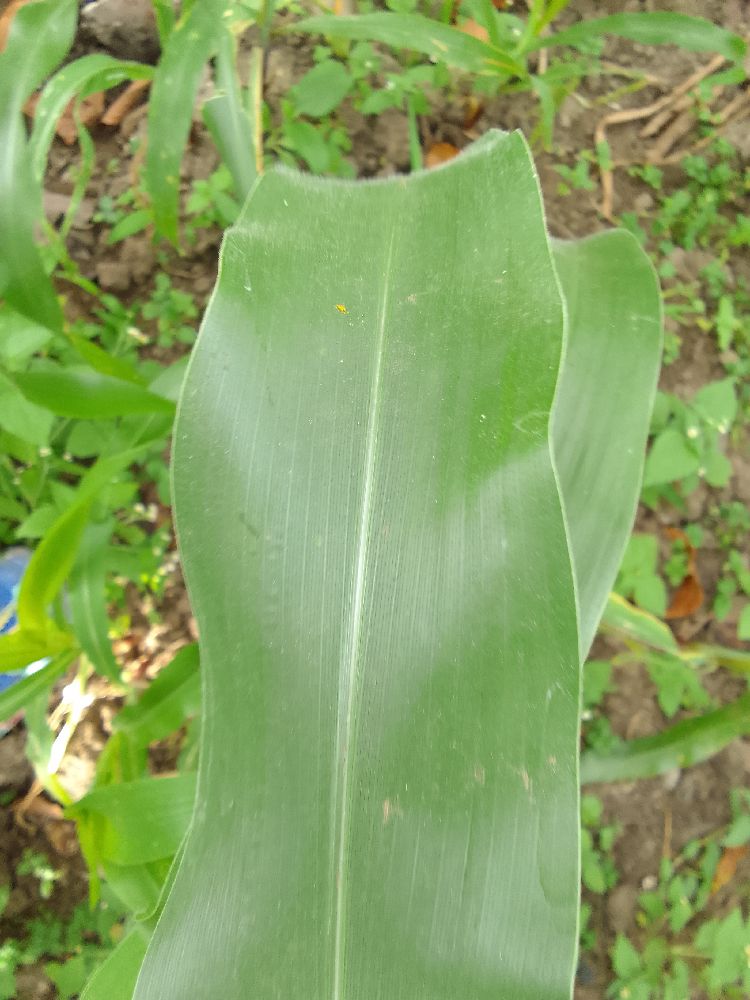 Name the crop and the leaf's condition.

maize, healthy
